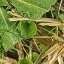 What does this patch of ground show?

structured weed
